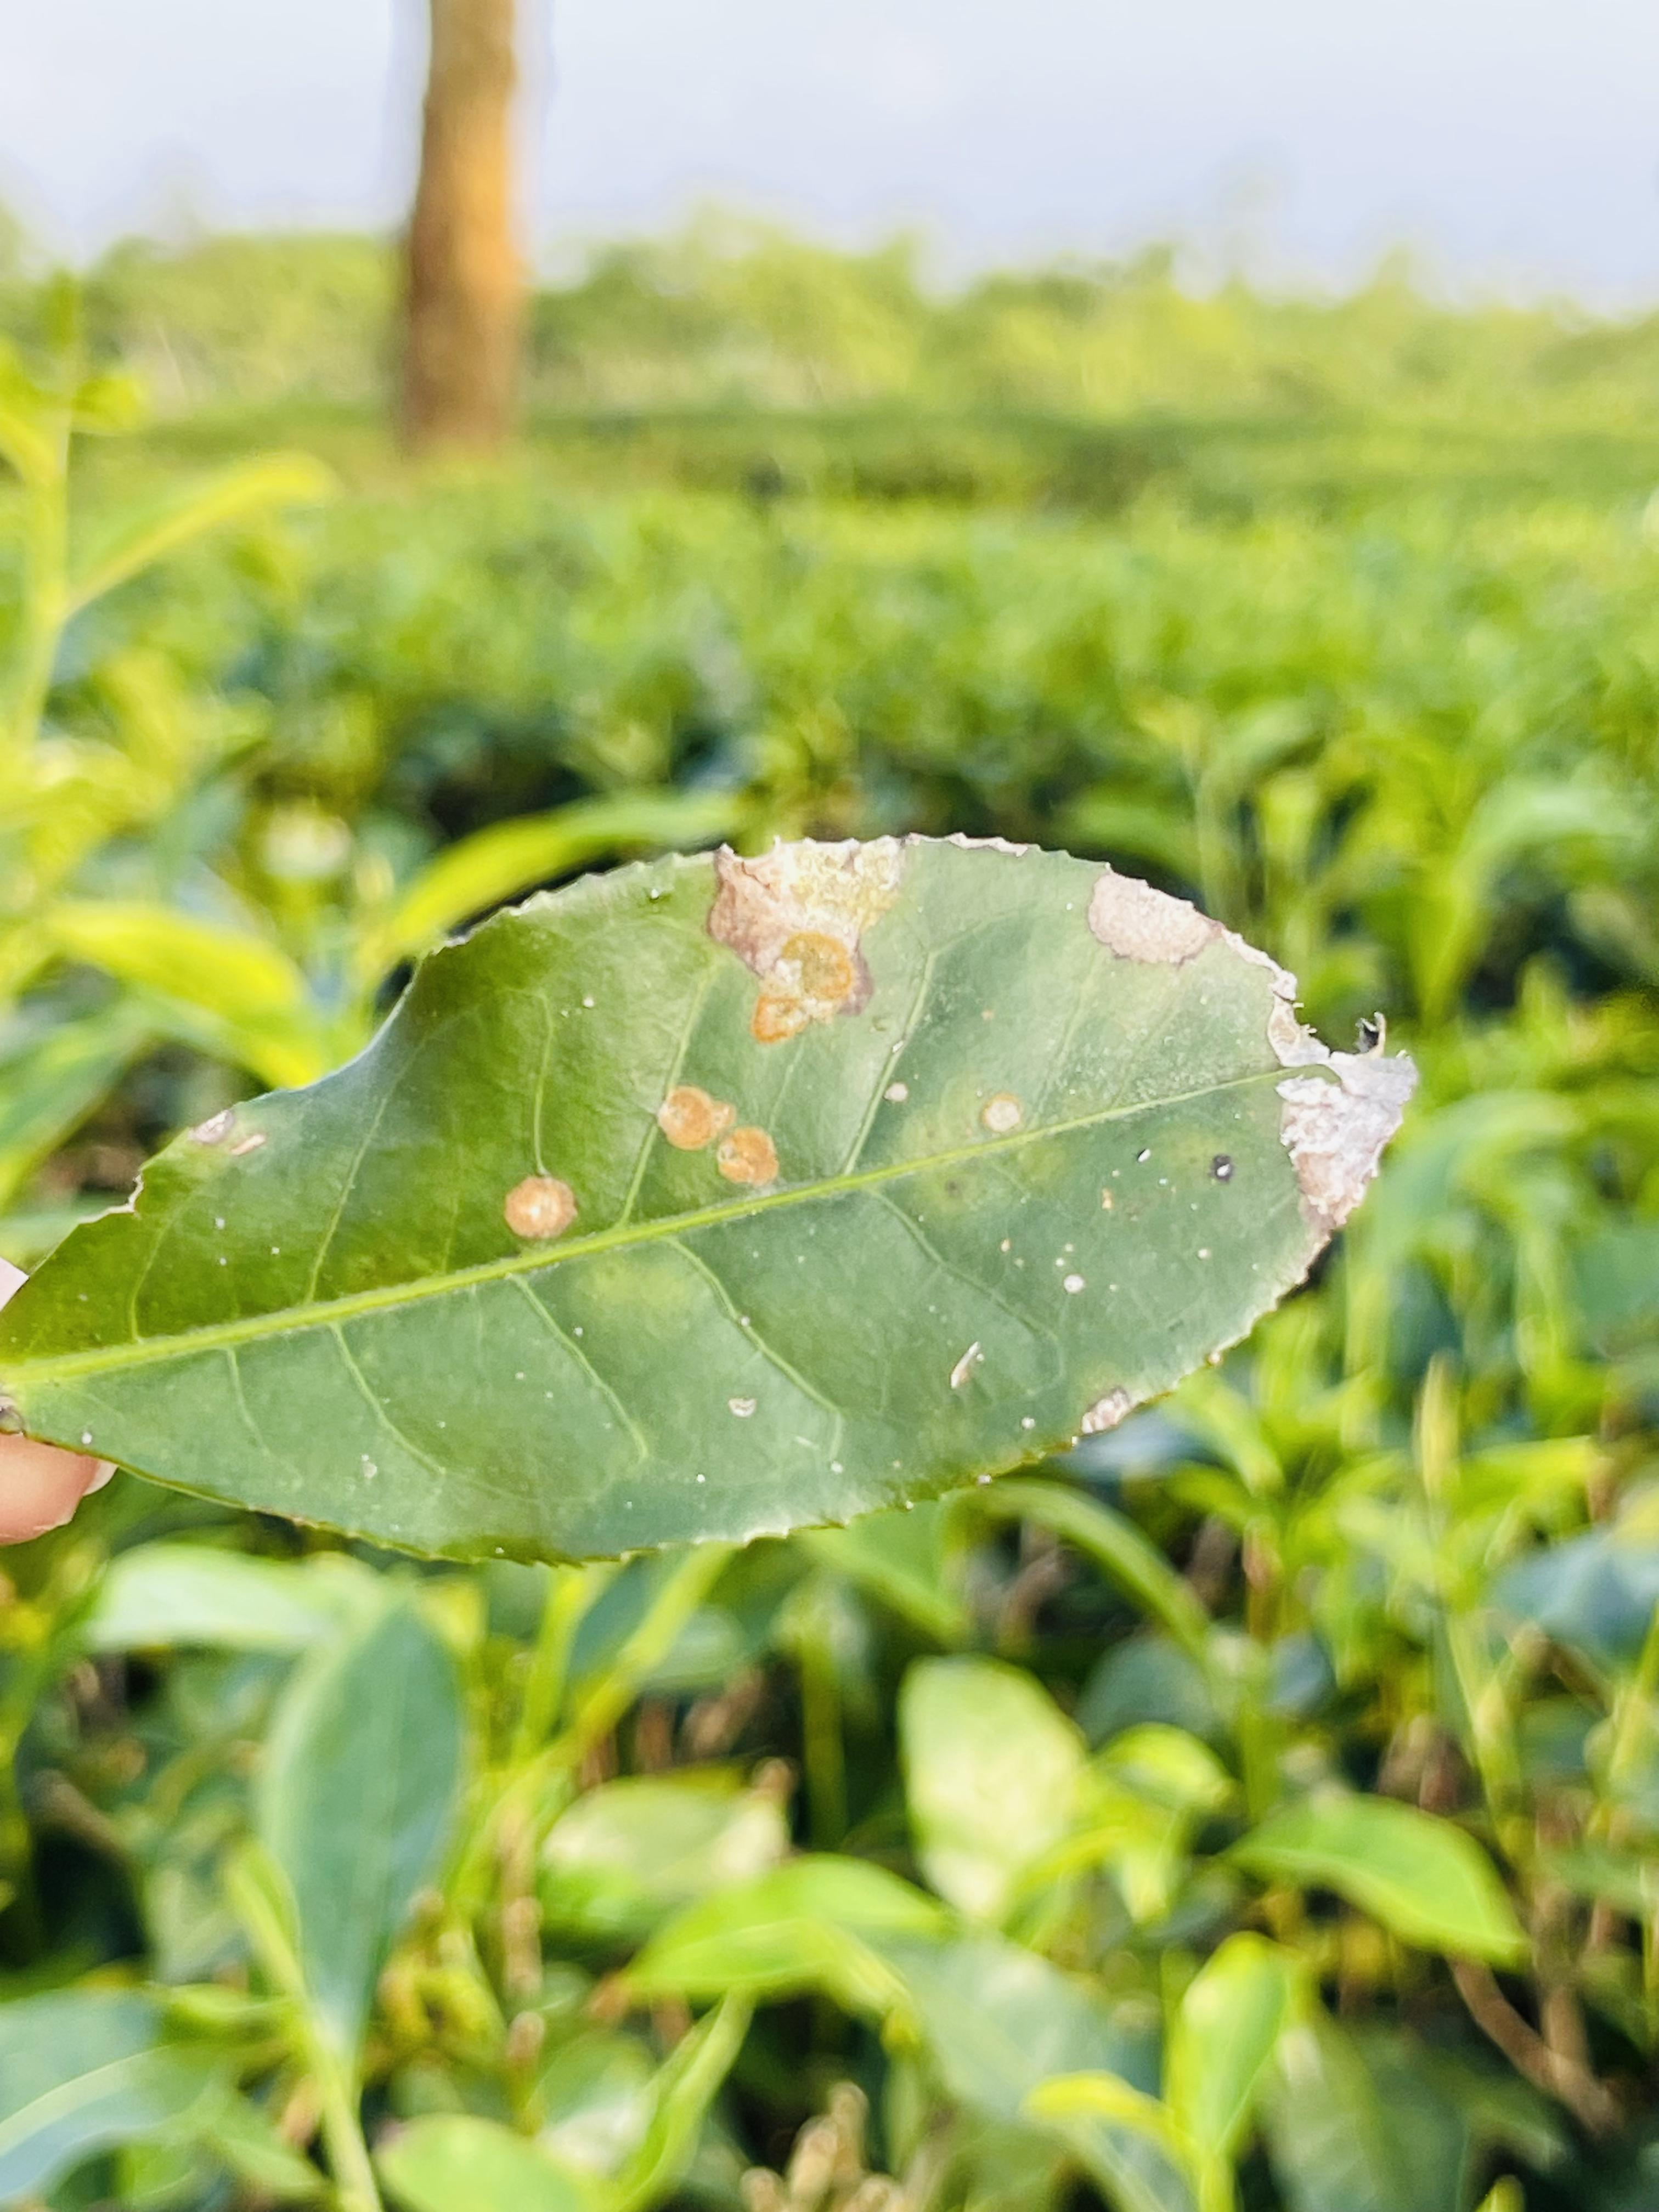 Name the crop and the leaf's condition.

tea, blight
